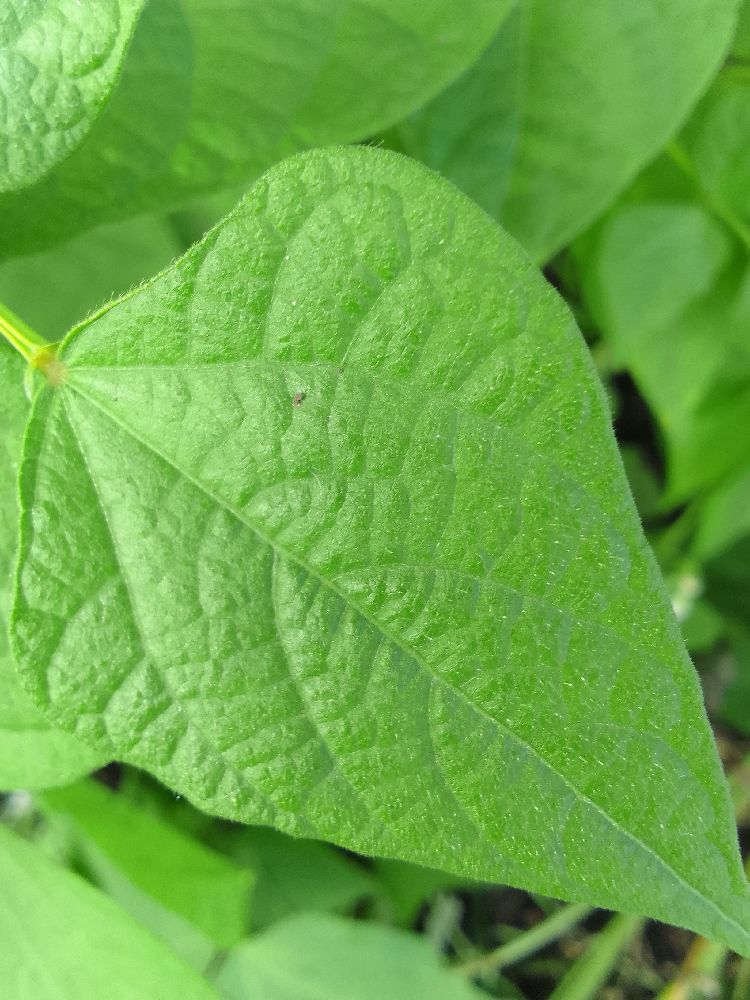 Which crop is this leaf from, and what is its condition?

common bean, healthy
